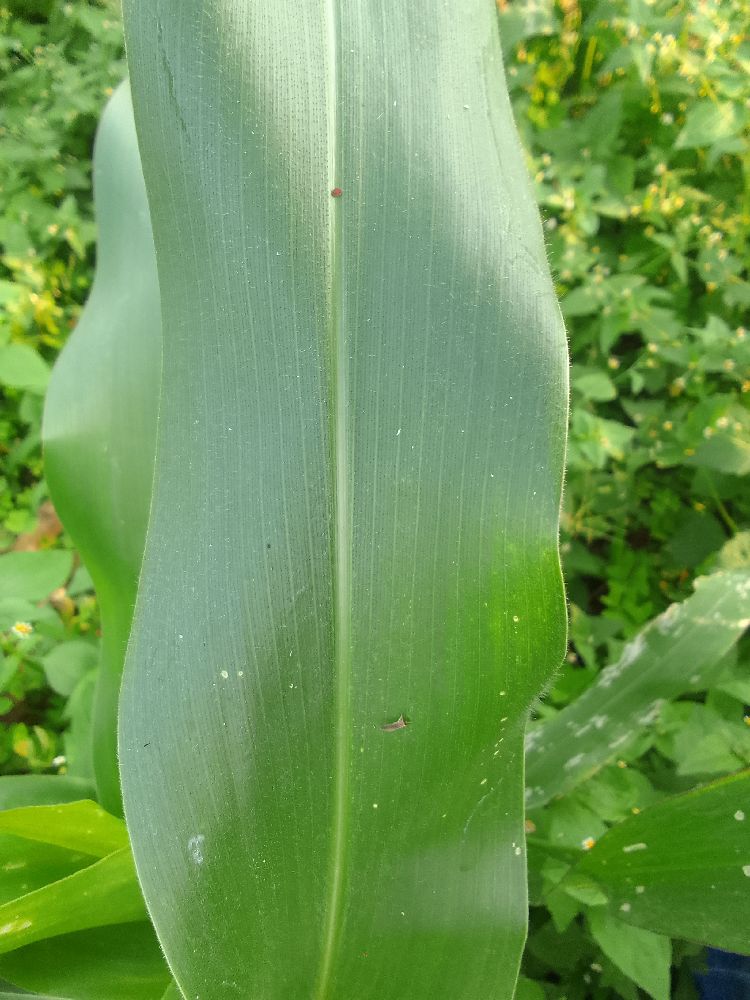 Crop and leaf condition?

maize, healthy
